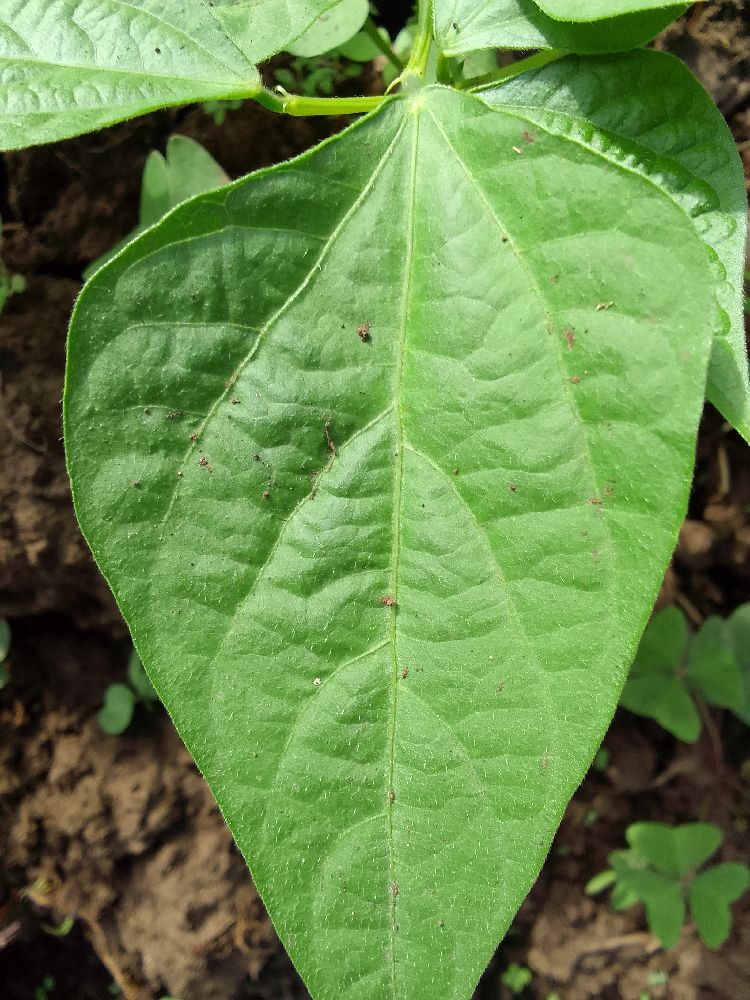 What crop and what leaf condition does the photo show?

common bean, healthy
